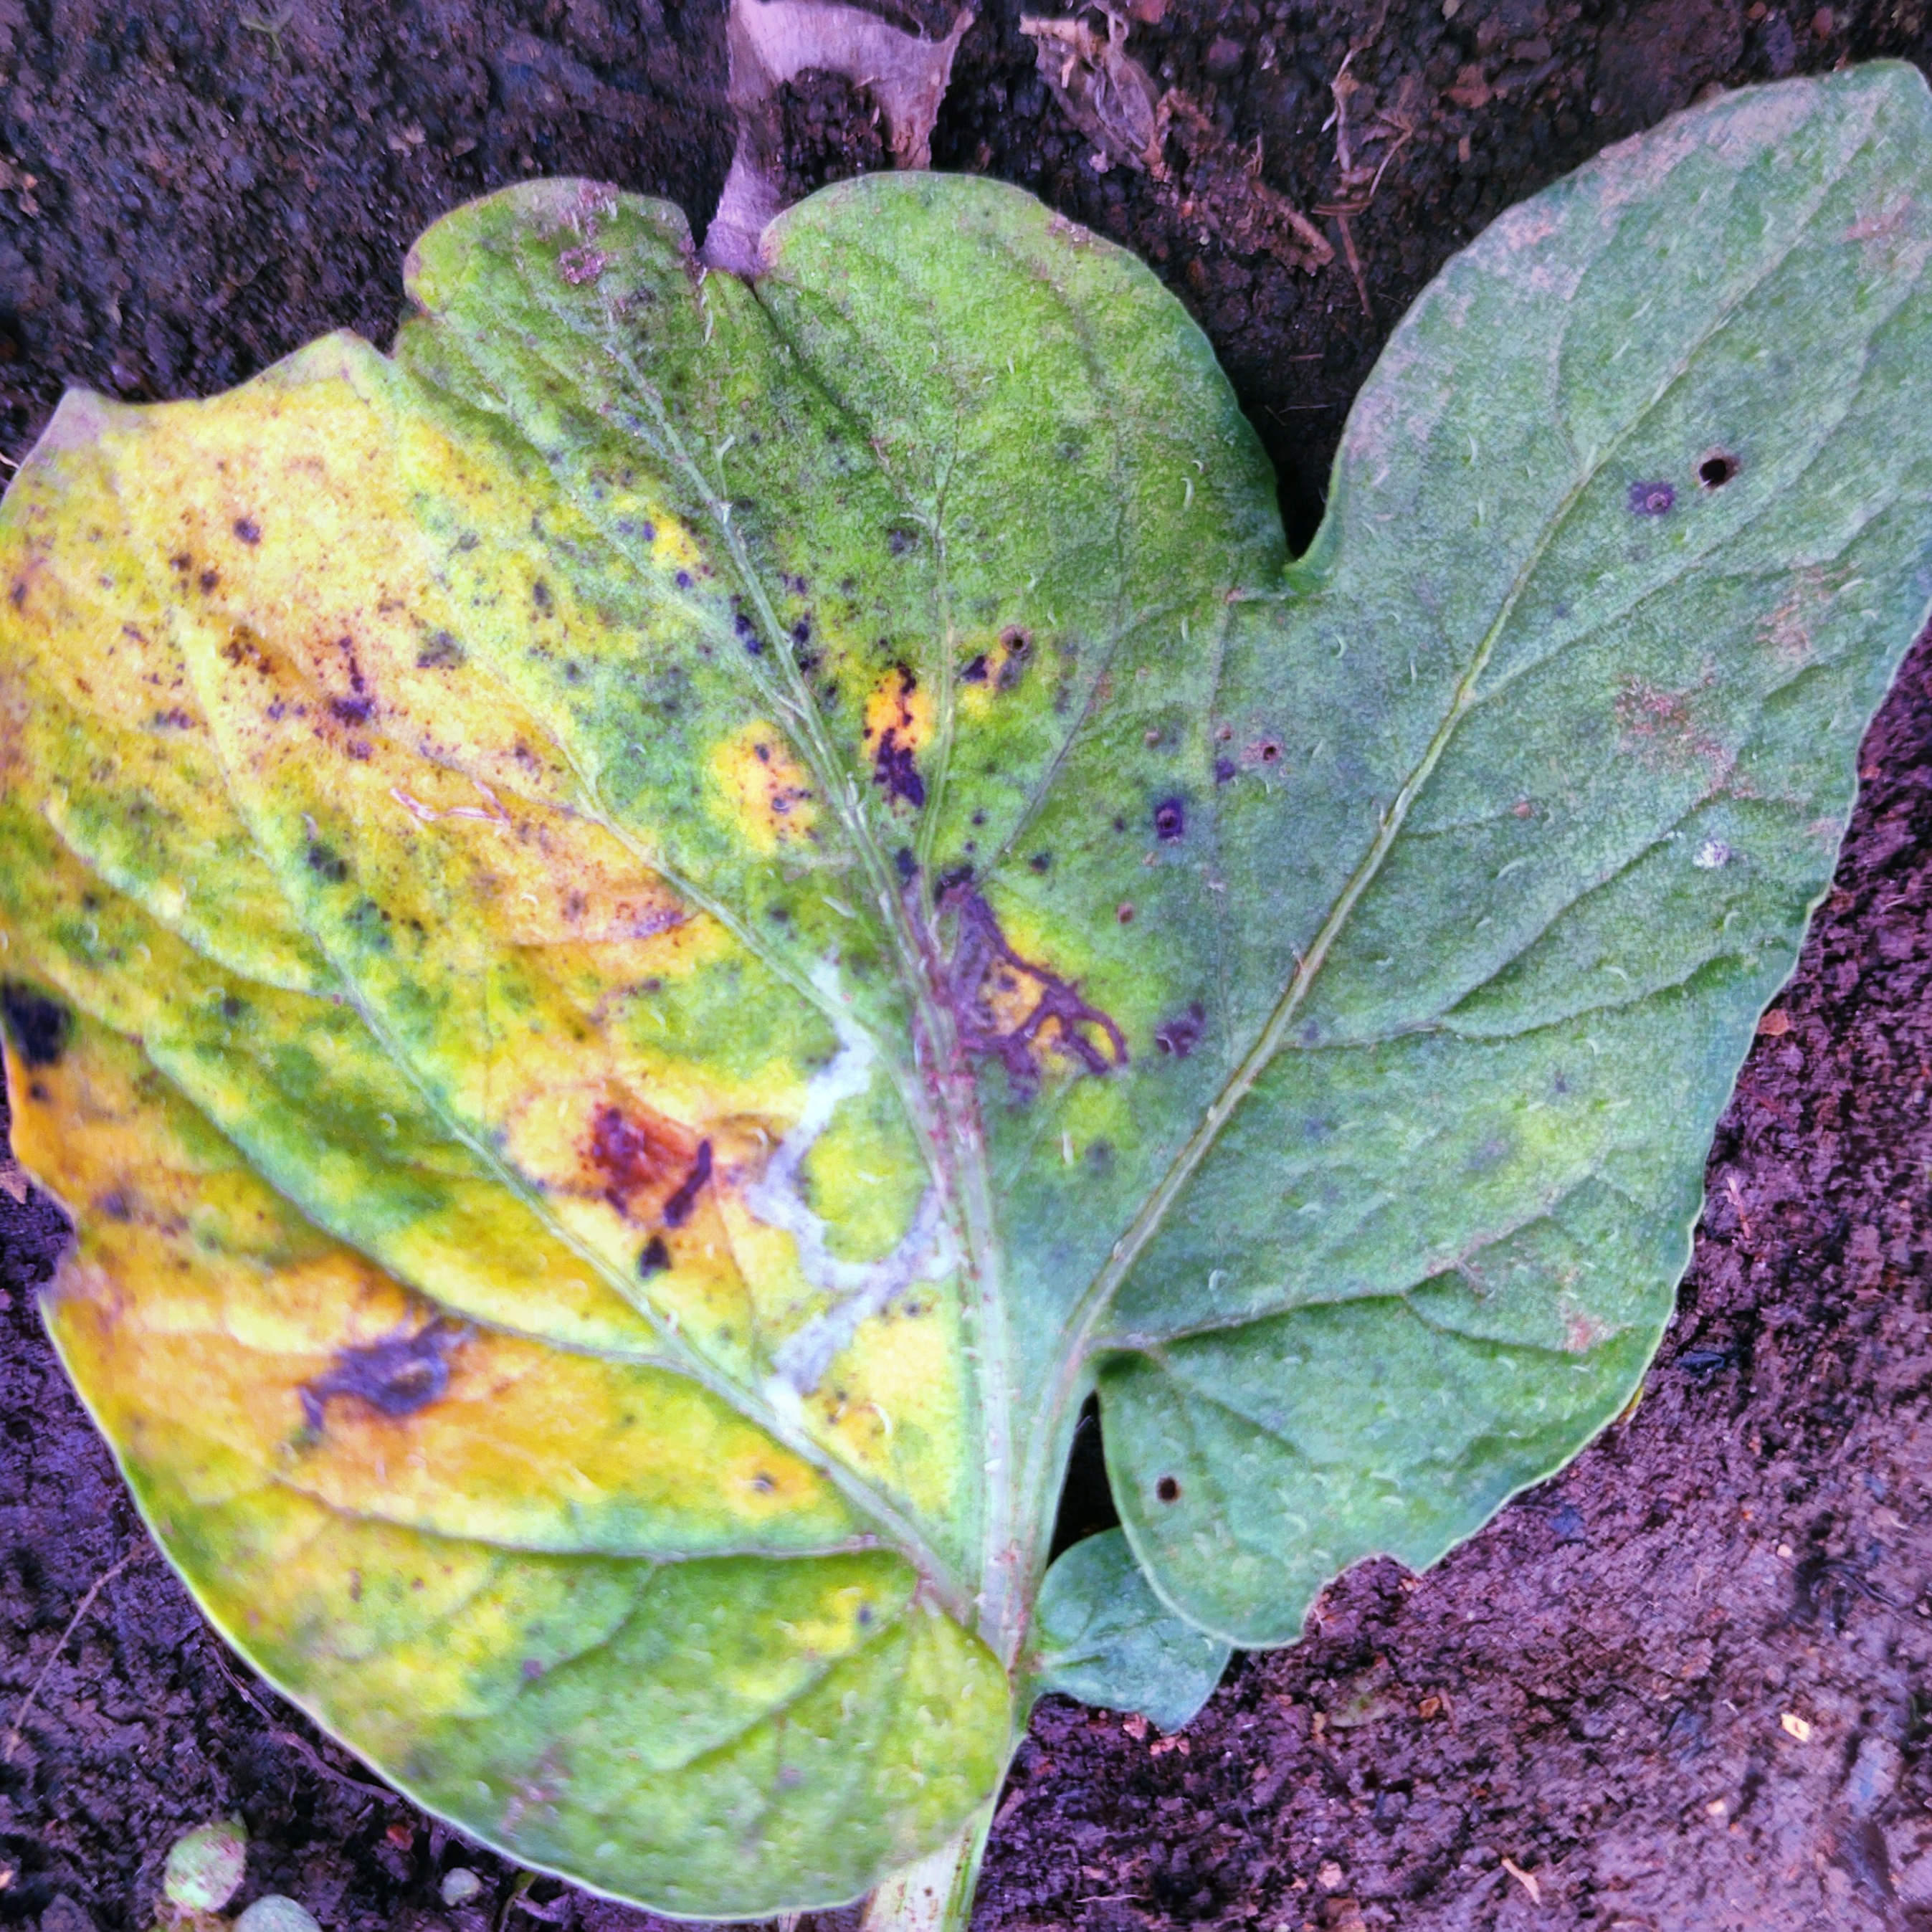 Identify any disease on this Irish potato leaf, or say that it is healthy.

late blight
